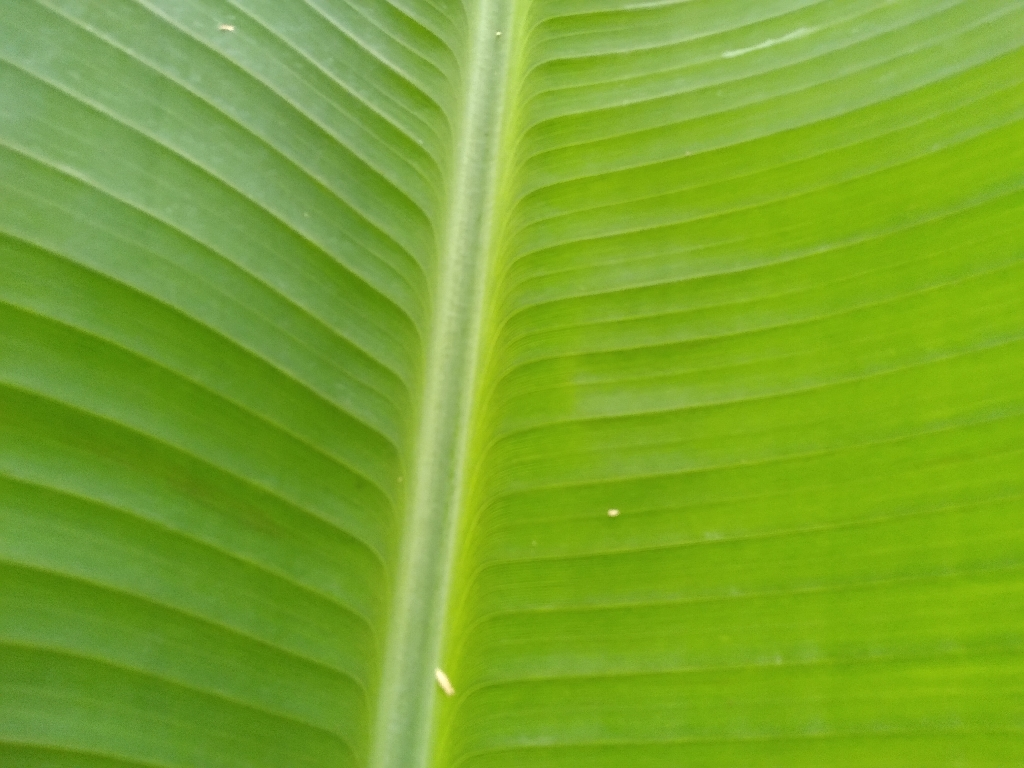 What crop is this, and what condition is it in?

banana, healthy
